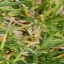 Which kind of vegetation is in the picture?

grass
